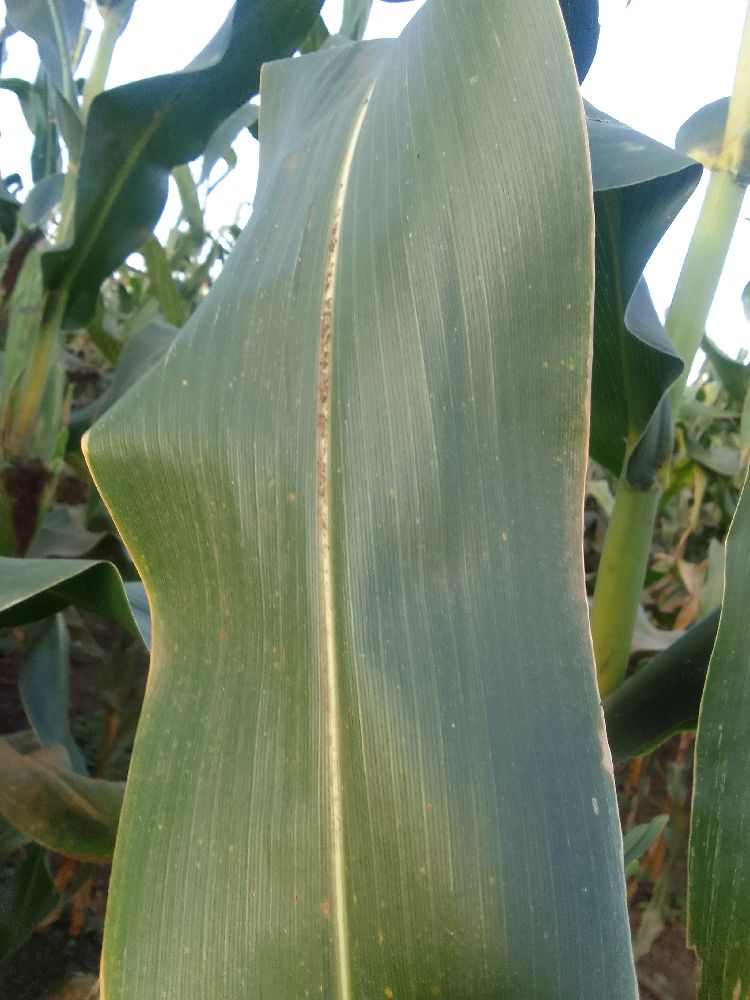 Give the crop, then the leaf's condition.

maize, healthy
